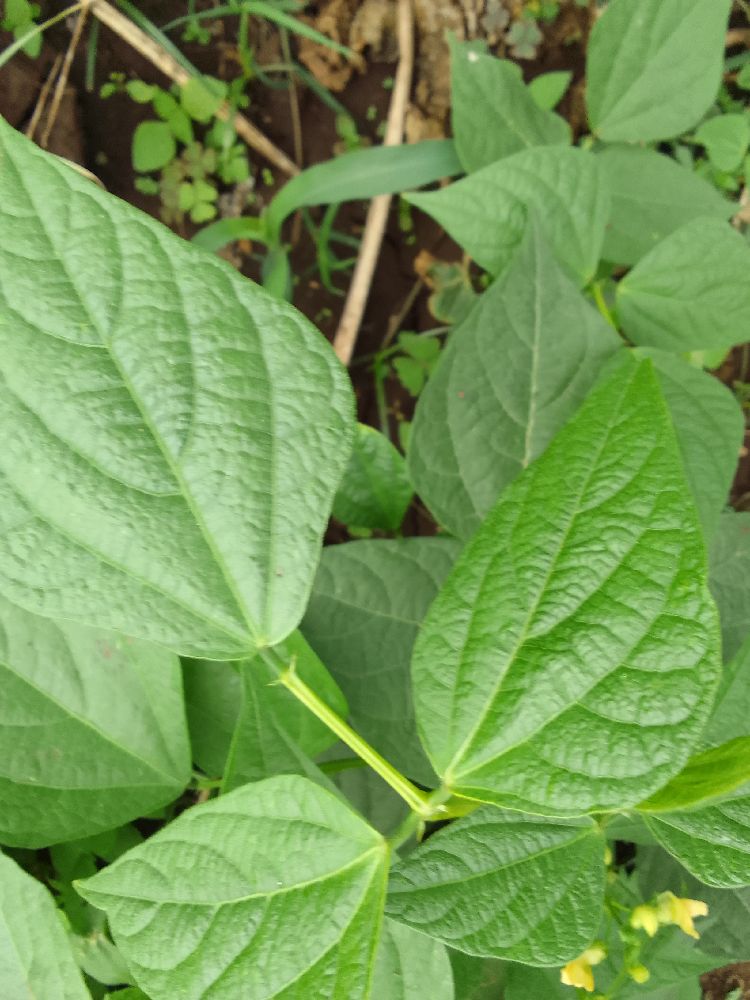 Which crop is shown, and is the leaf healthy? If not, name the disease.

common bean, healthy
